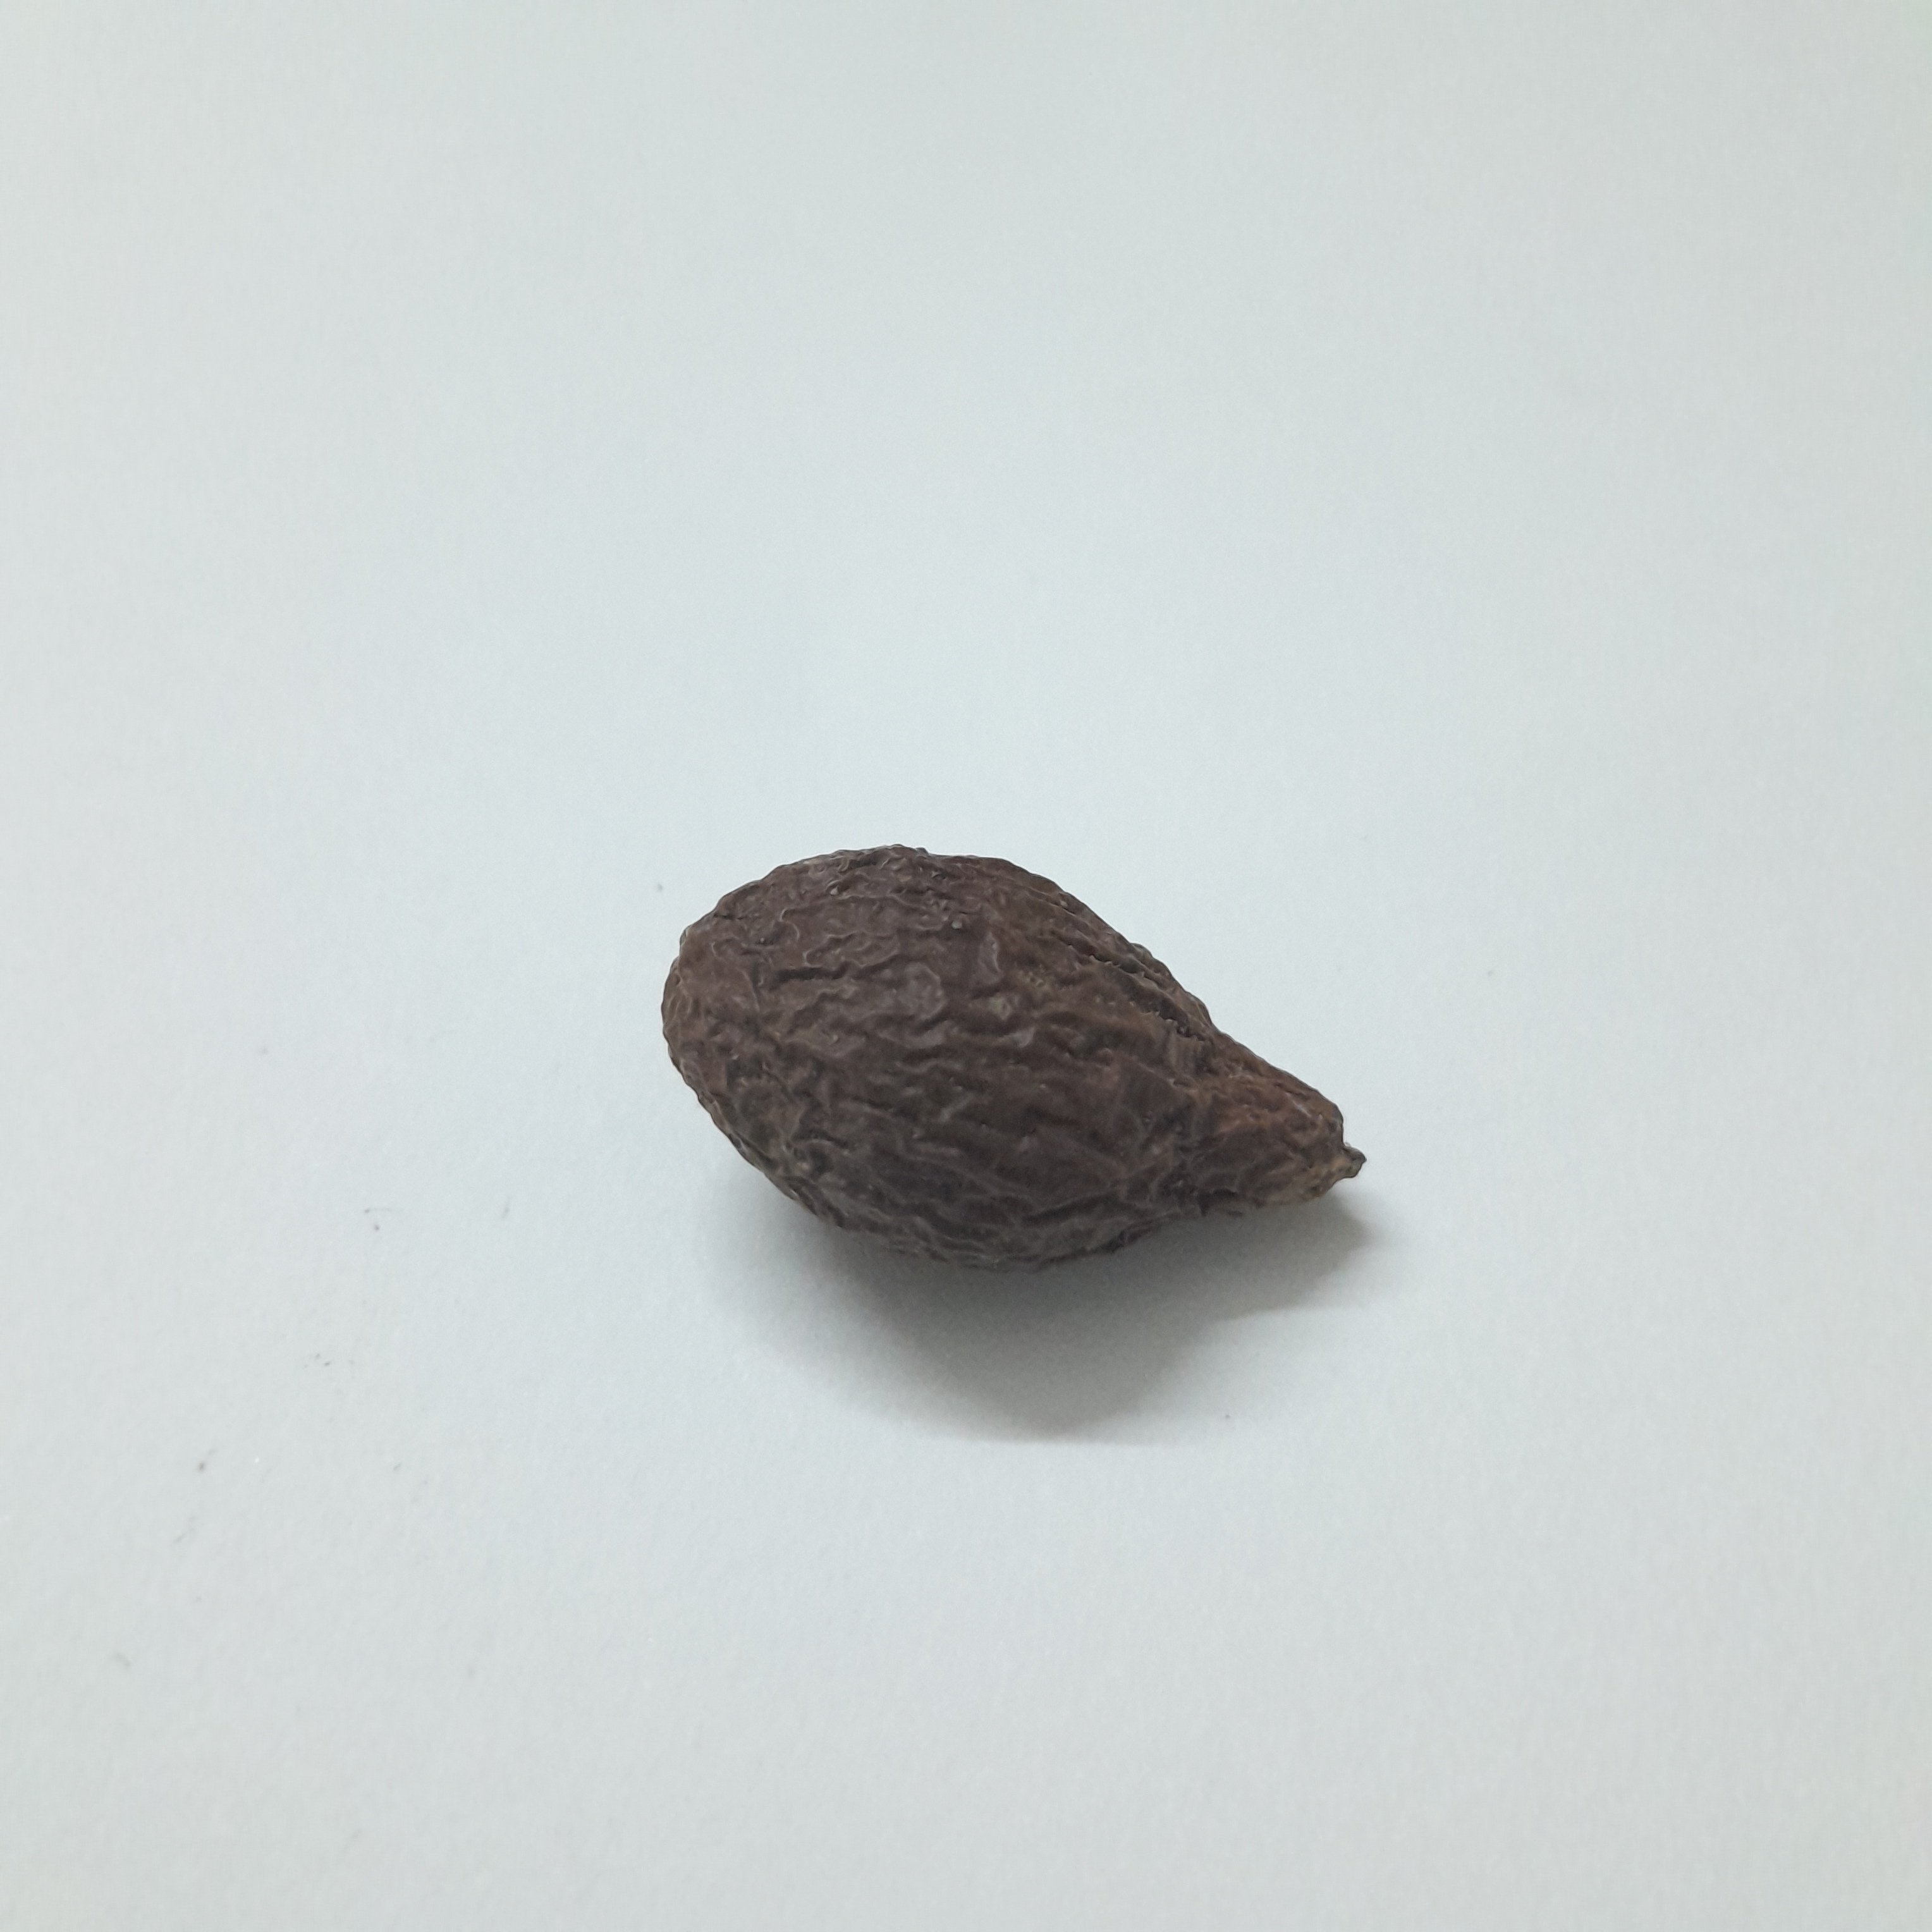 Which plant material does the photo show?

niranjanphal
